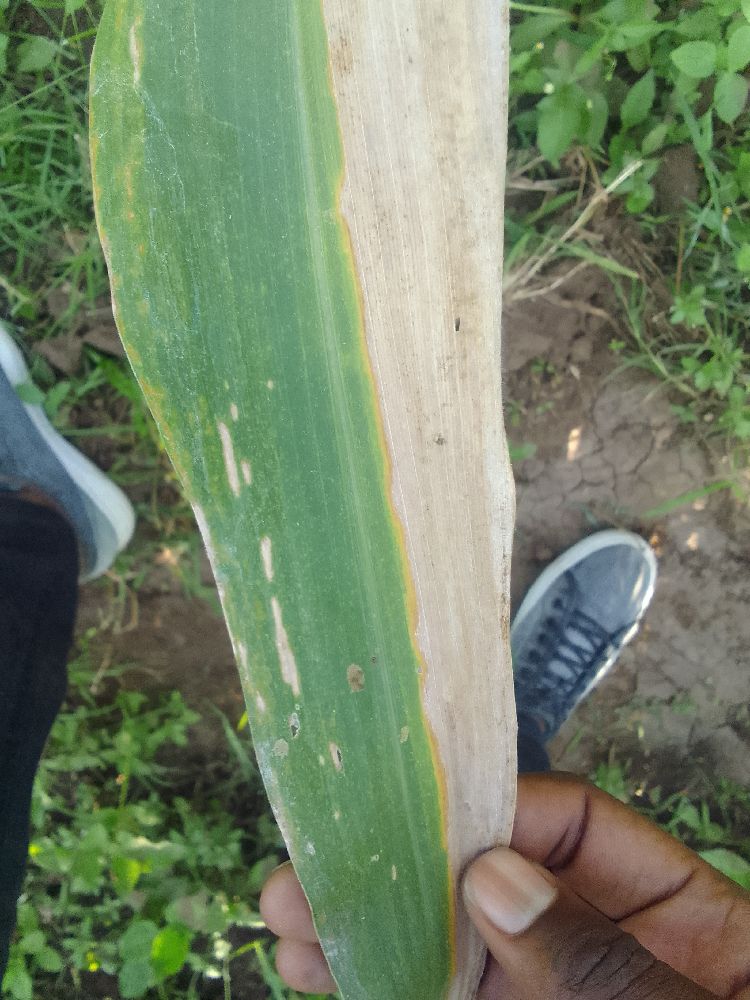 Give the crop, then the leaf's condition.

maize, maize lethal necrosis
